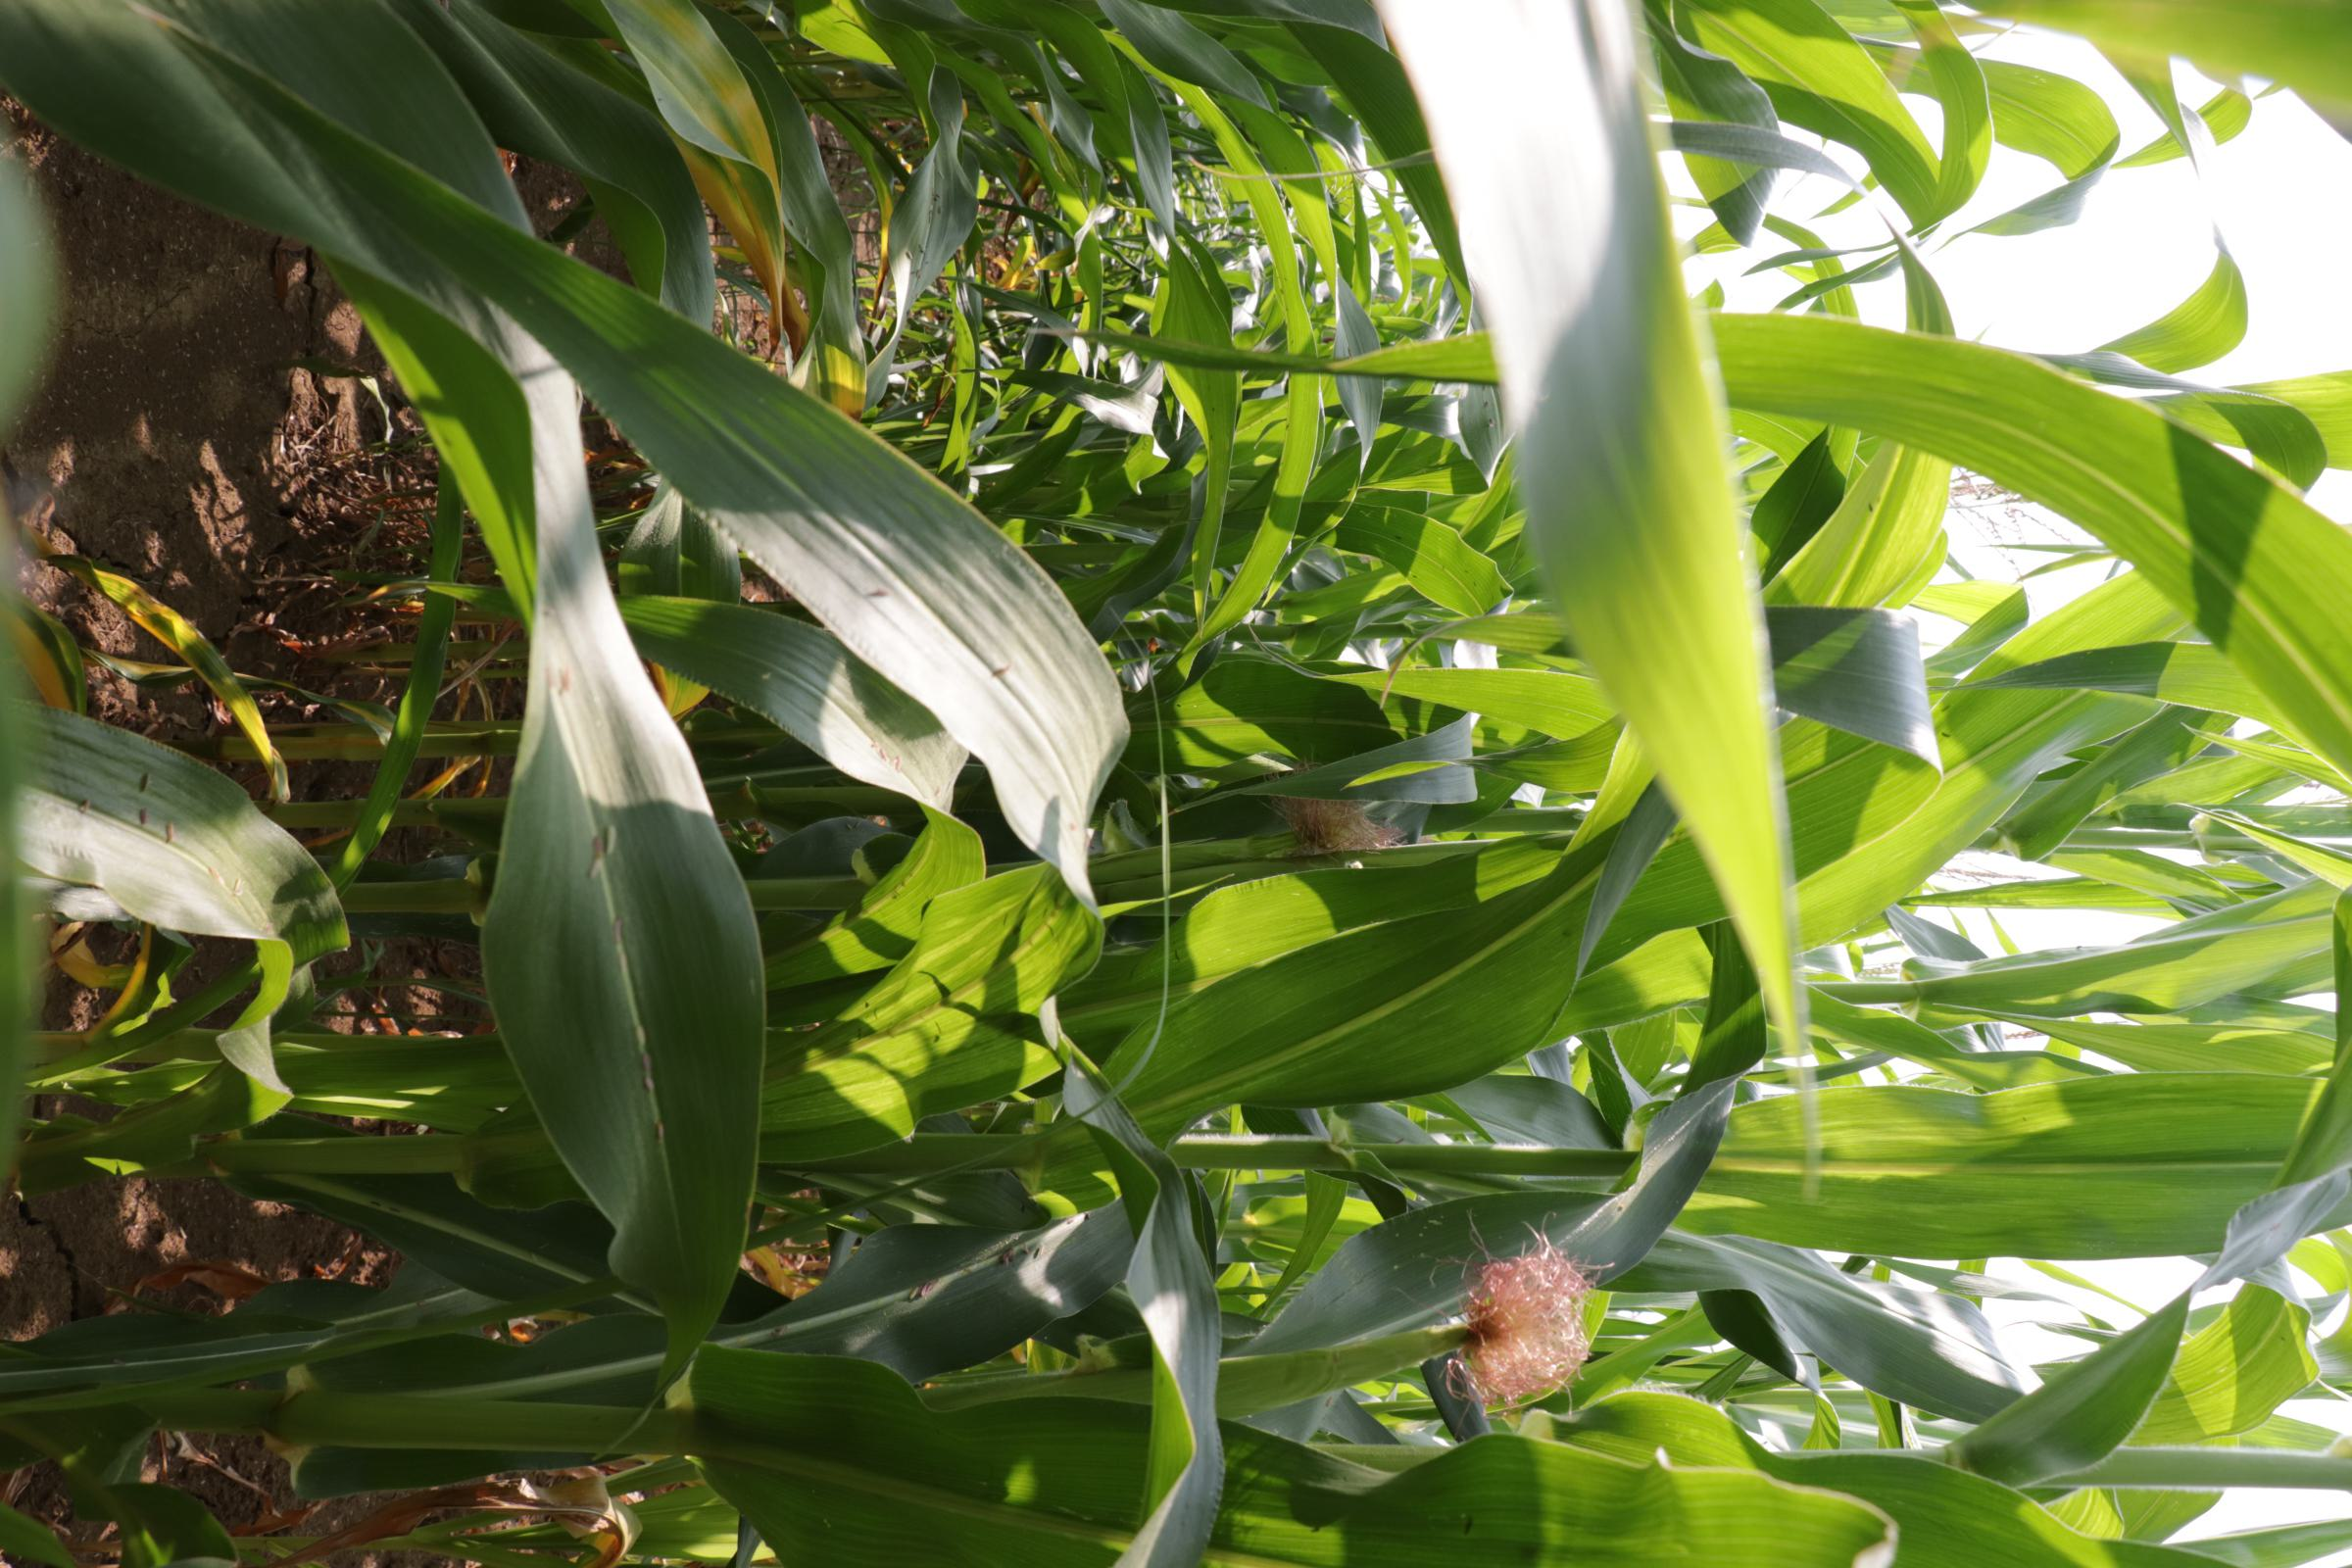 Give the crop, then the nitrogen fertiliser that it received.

maize, no added nitrogen
